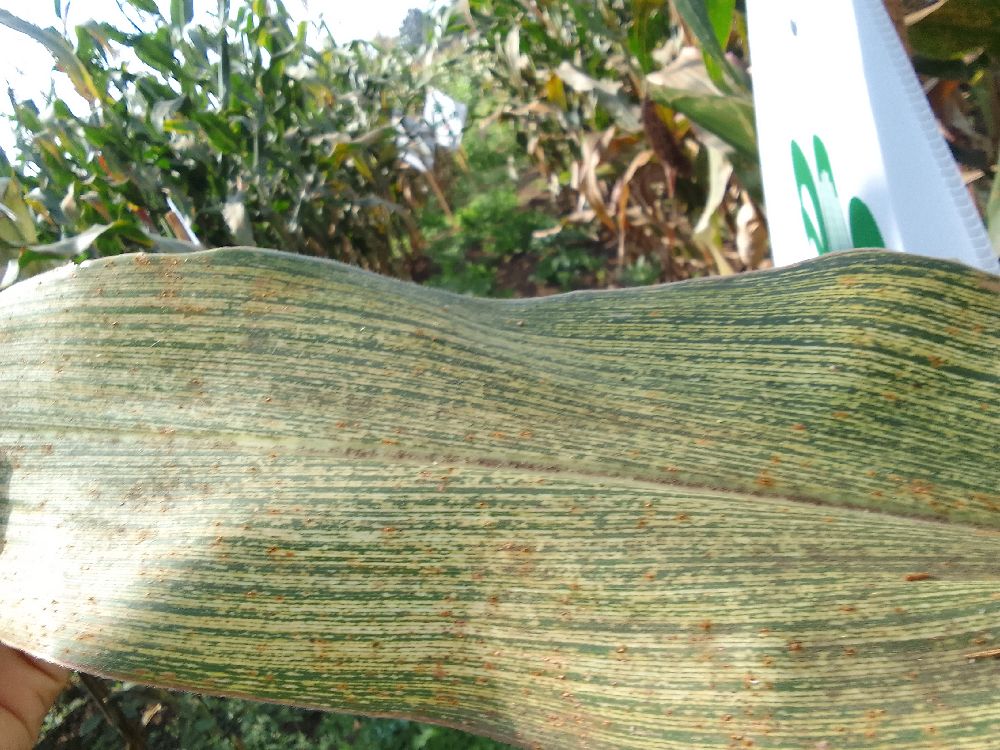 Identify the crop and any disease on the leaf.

maize, maize streak virus
